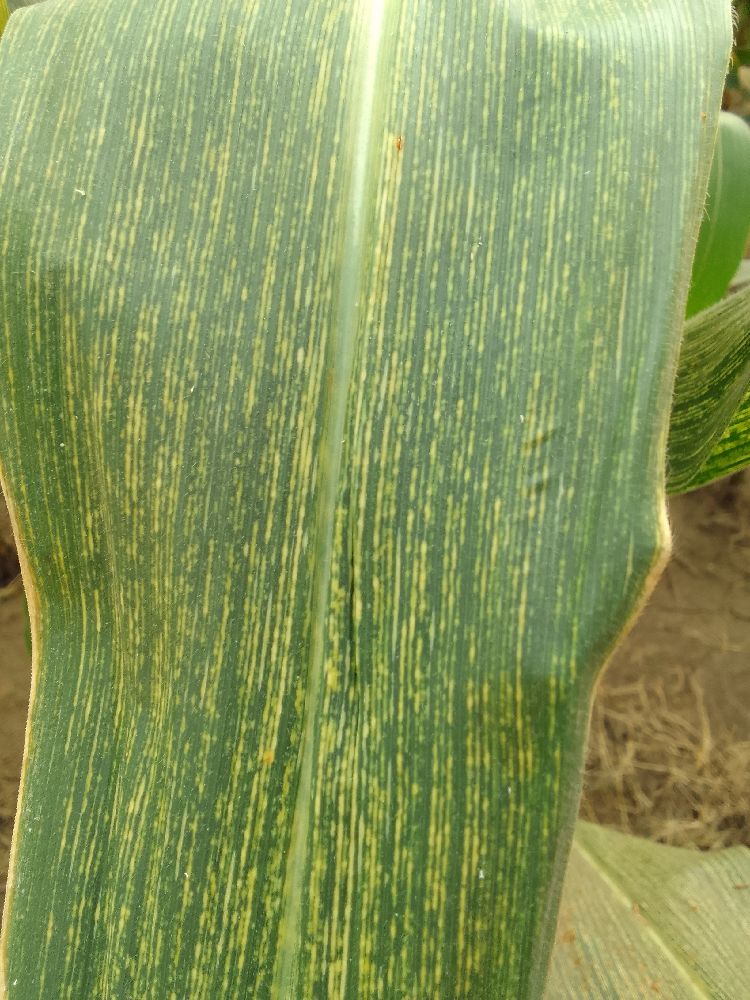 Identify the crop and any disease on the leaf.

maize, maize streak virus
